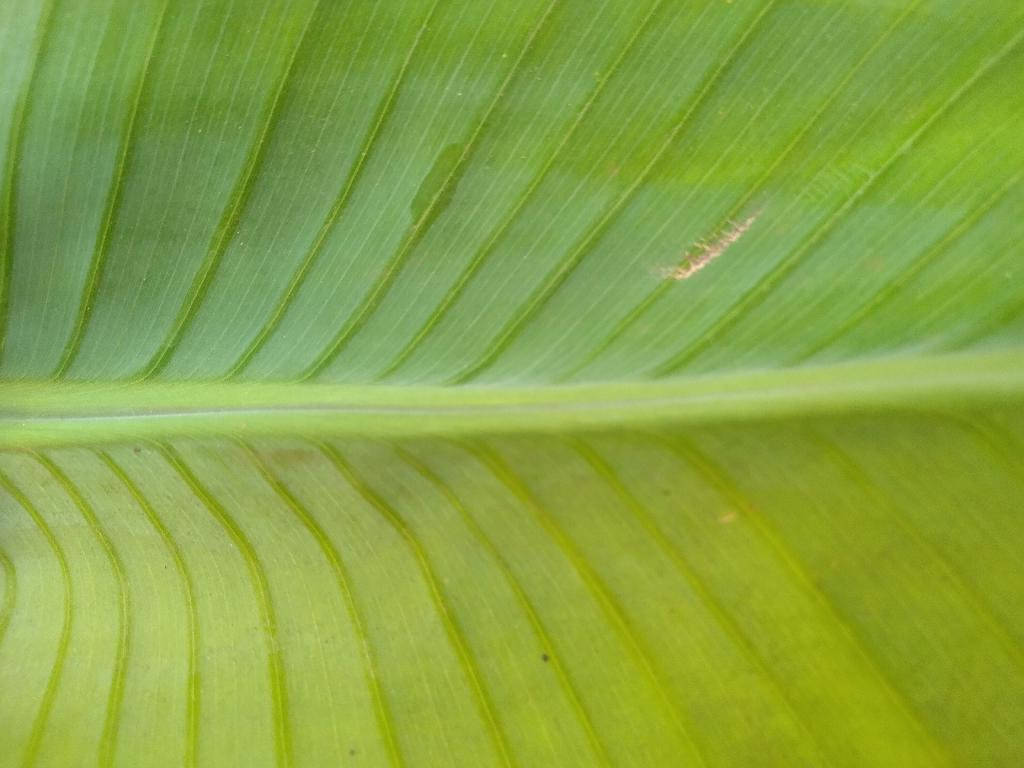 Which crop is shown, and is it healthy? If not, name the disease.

banana, healthy
